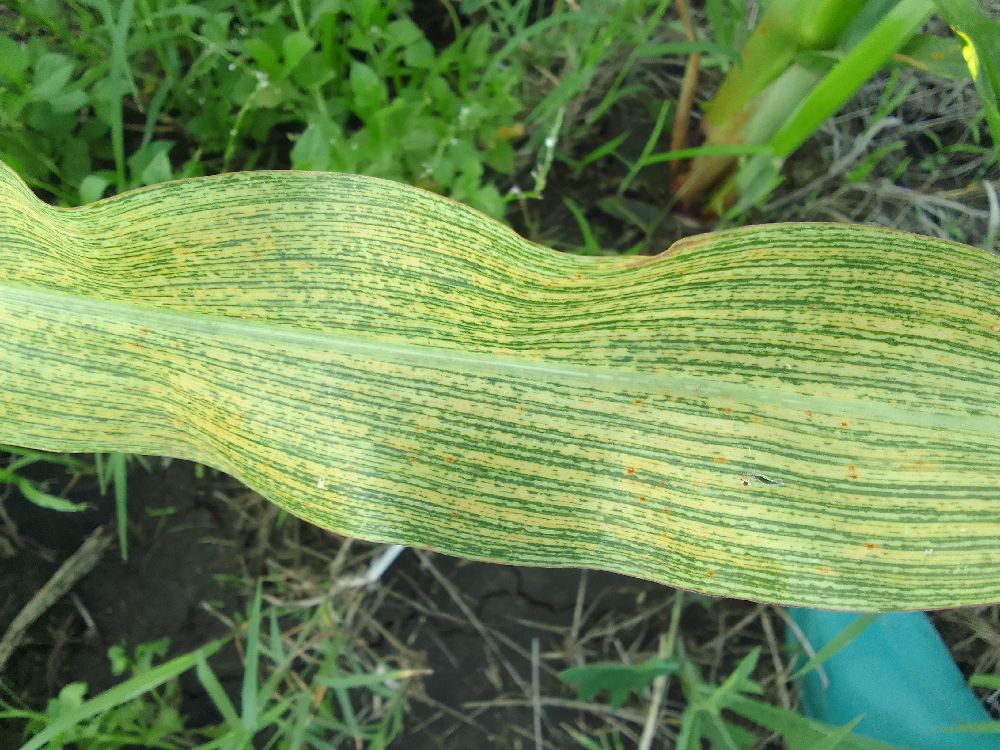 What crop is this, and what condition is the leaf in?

maize, maize streak virus
